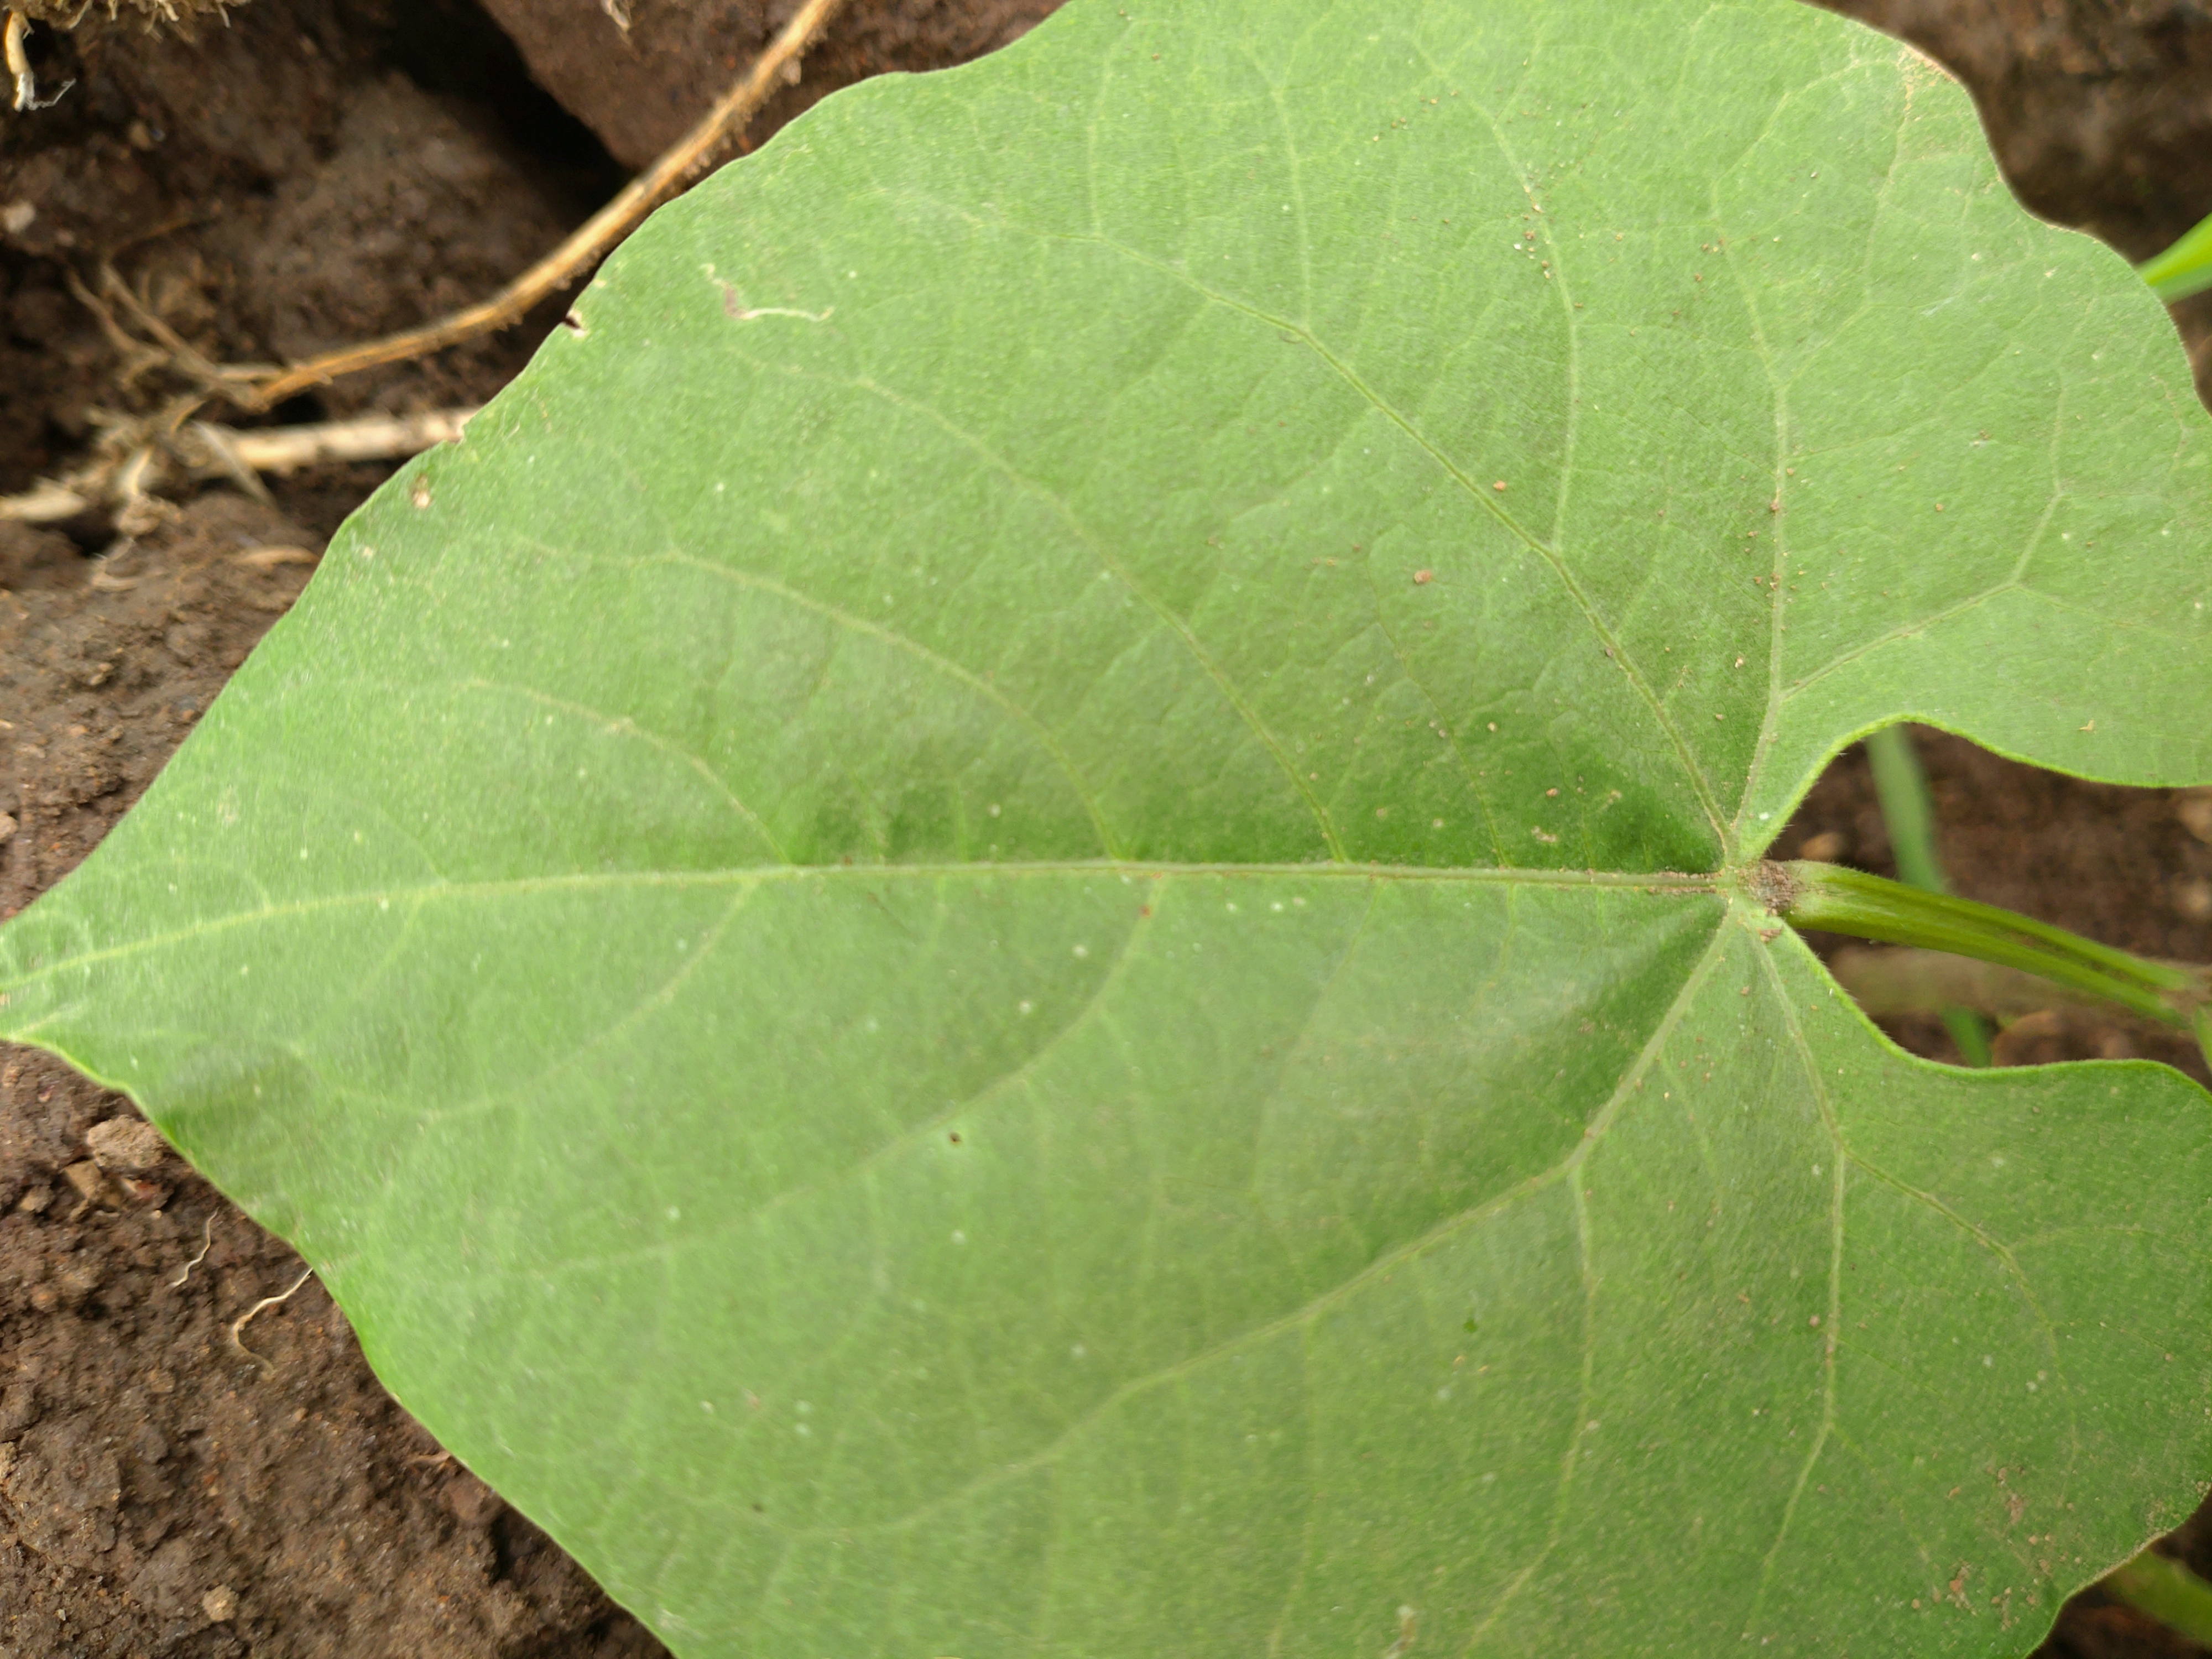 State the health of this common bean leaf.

healthy
